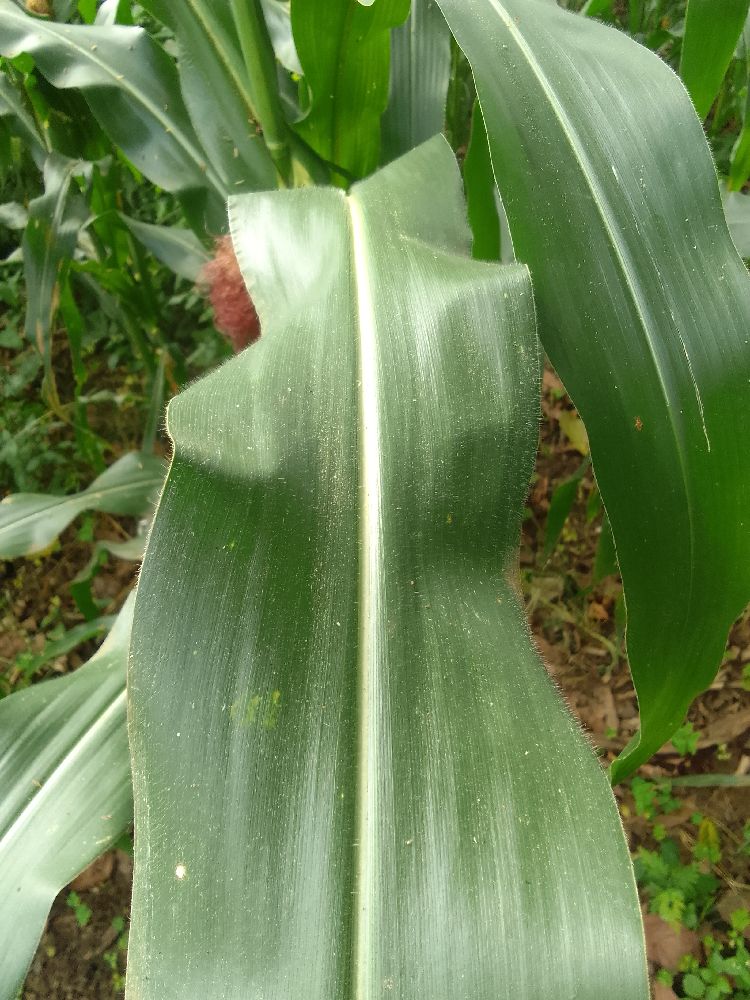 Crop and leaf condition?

maize, healthy
